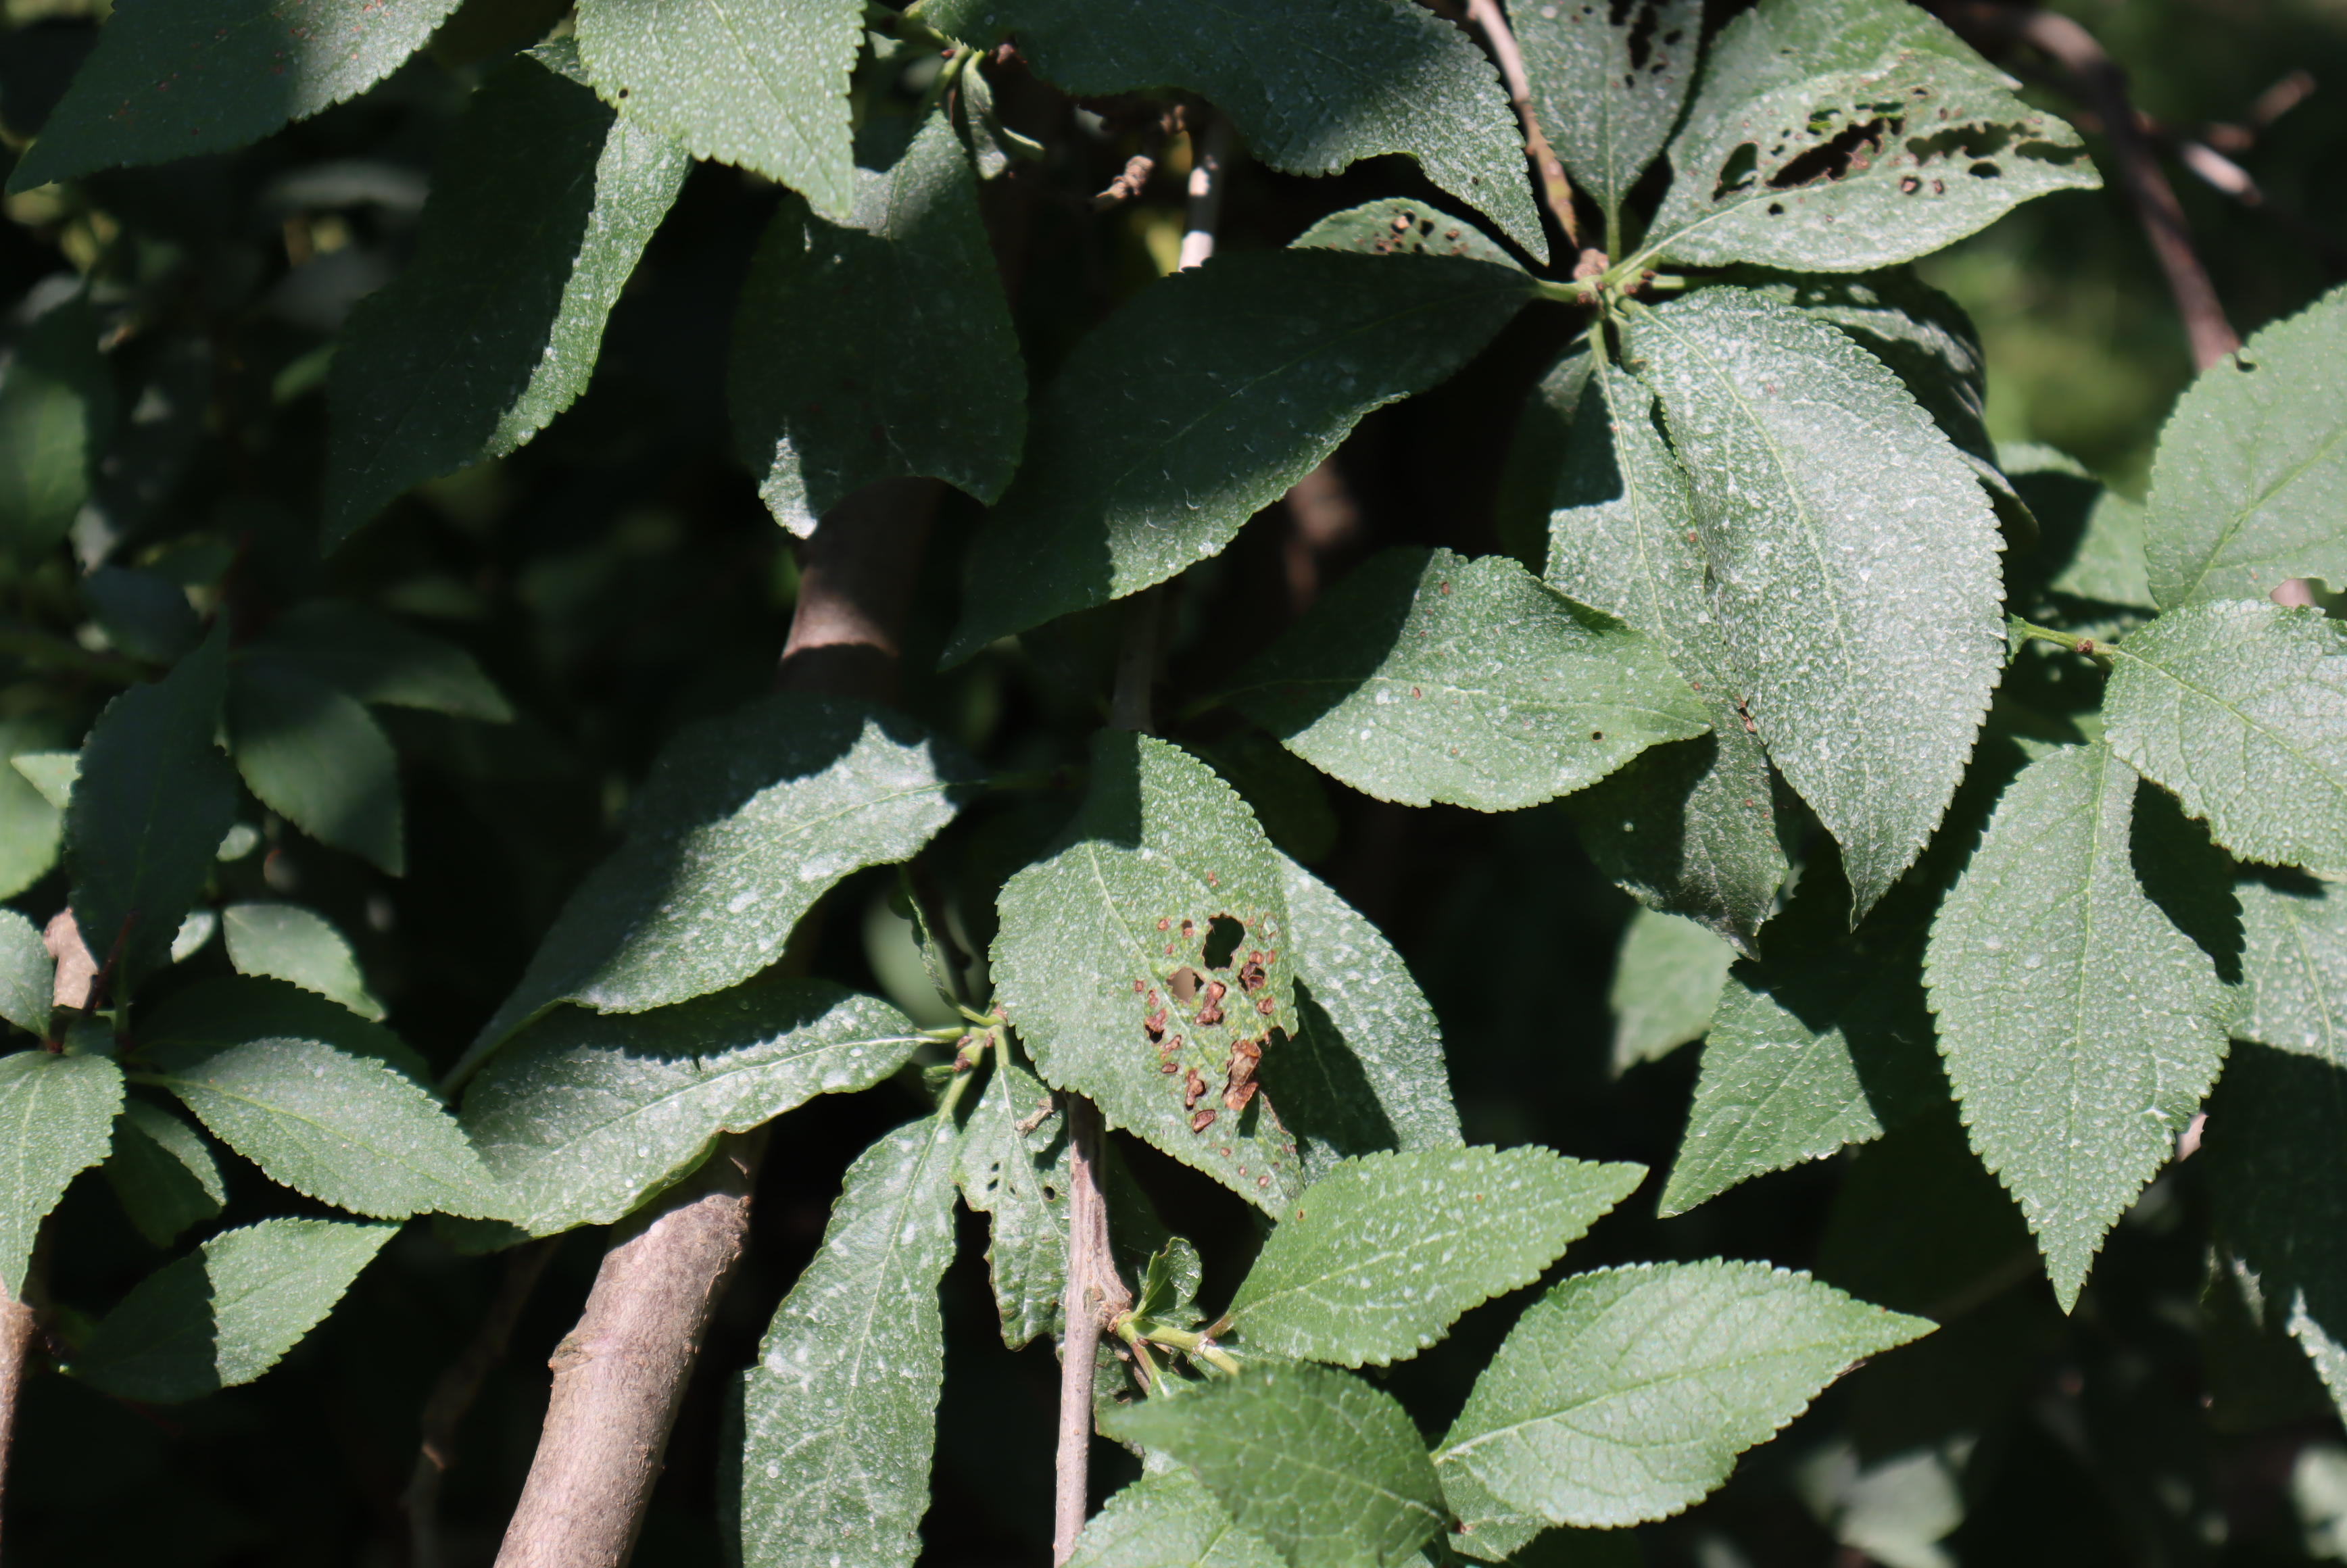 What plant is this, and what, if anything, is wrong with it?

plum, shot hole disease
